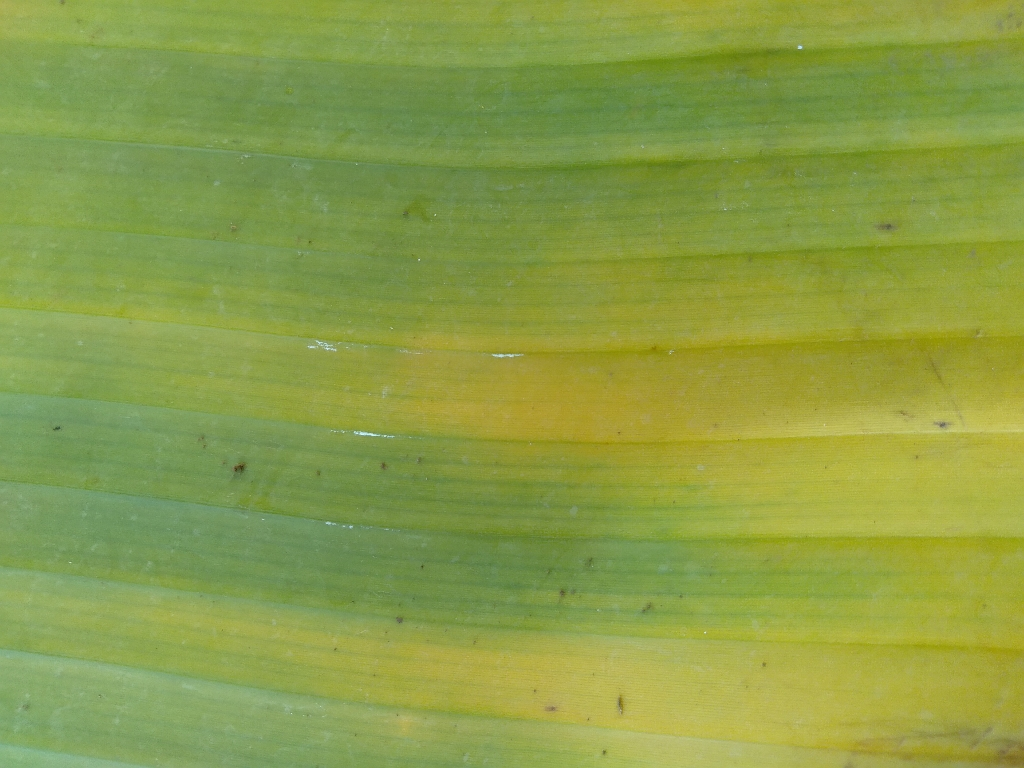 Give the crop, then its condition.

banana, fusarium wilt race 1
